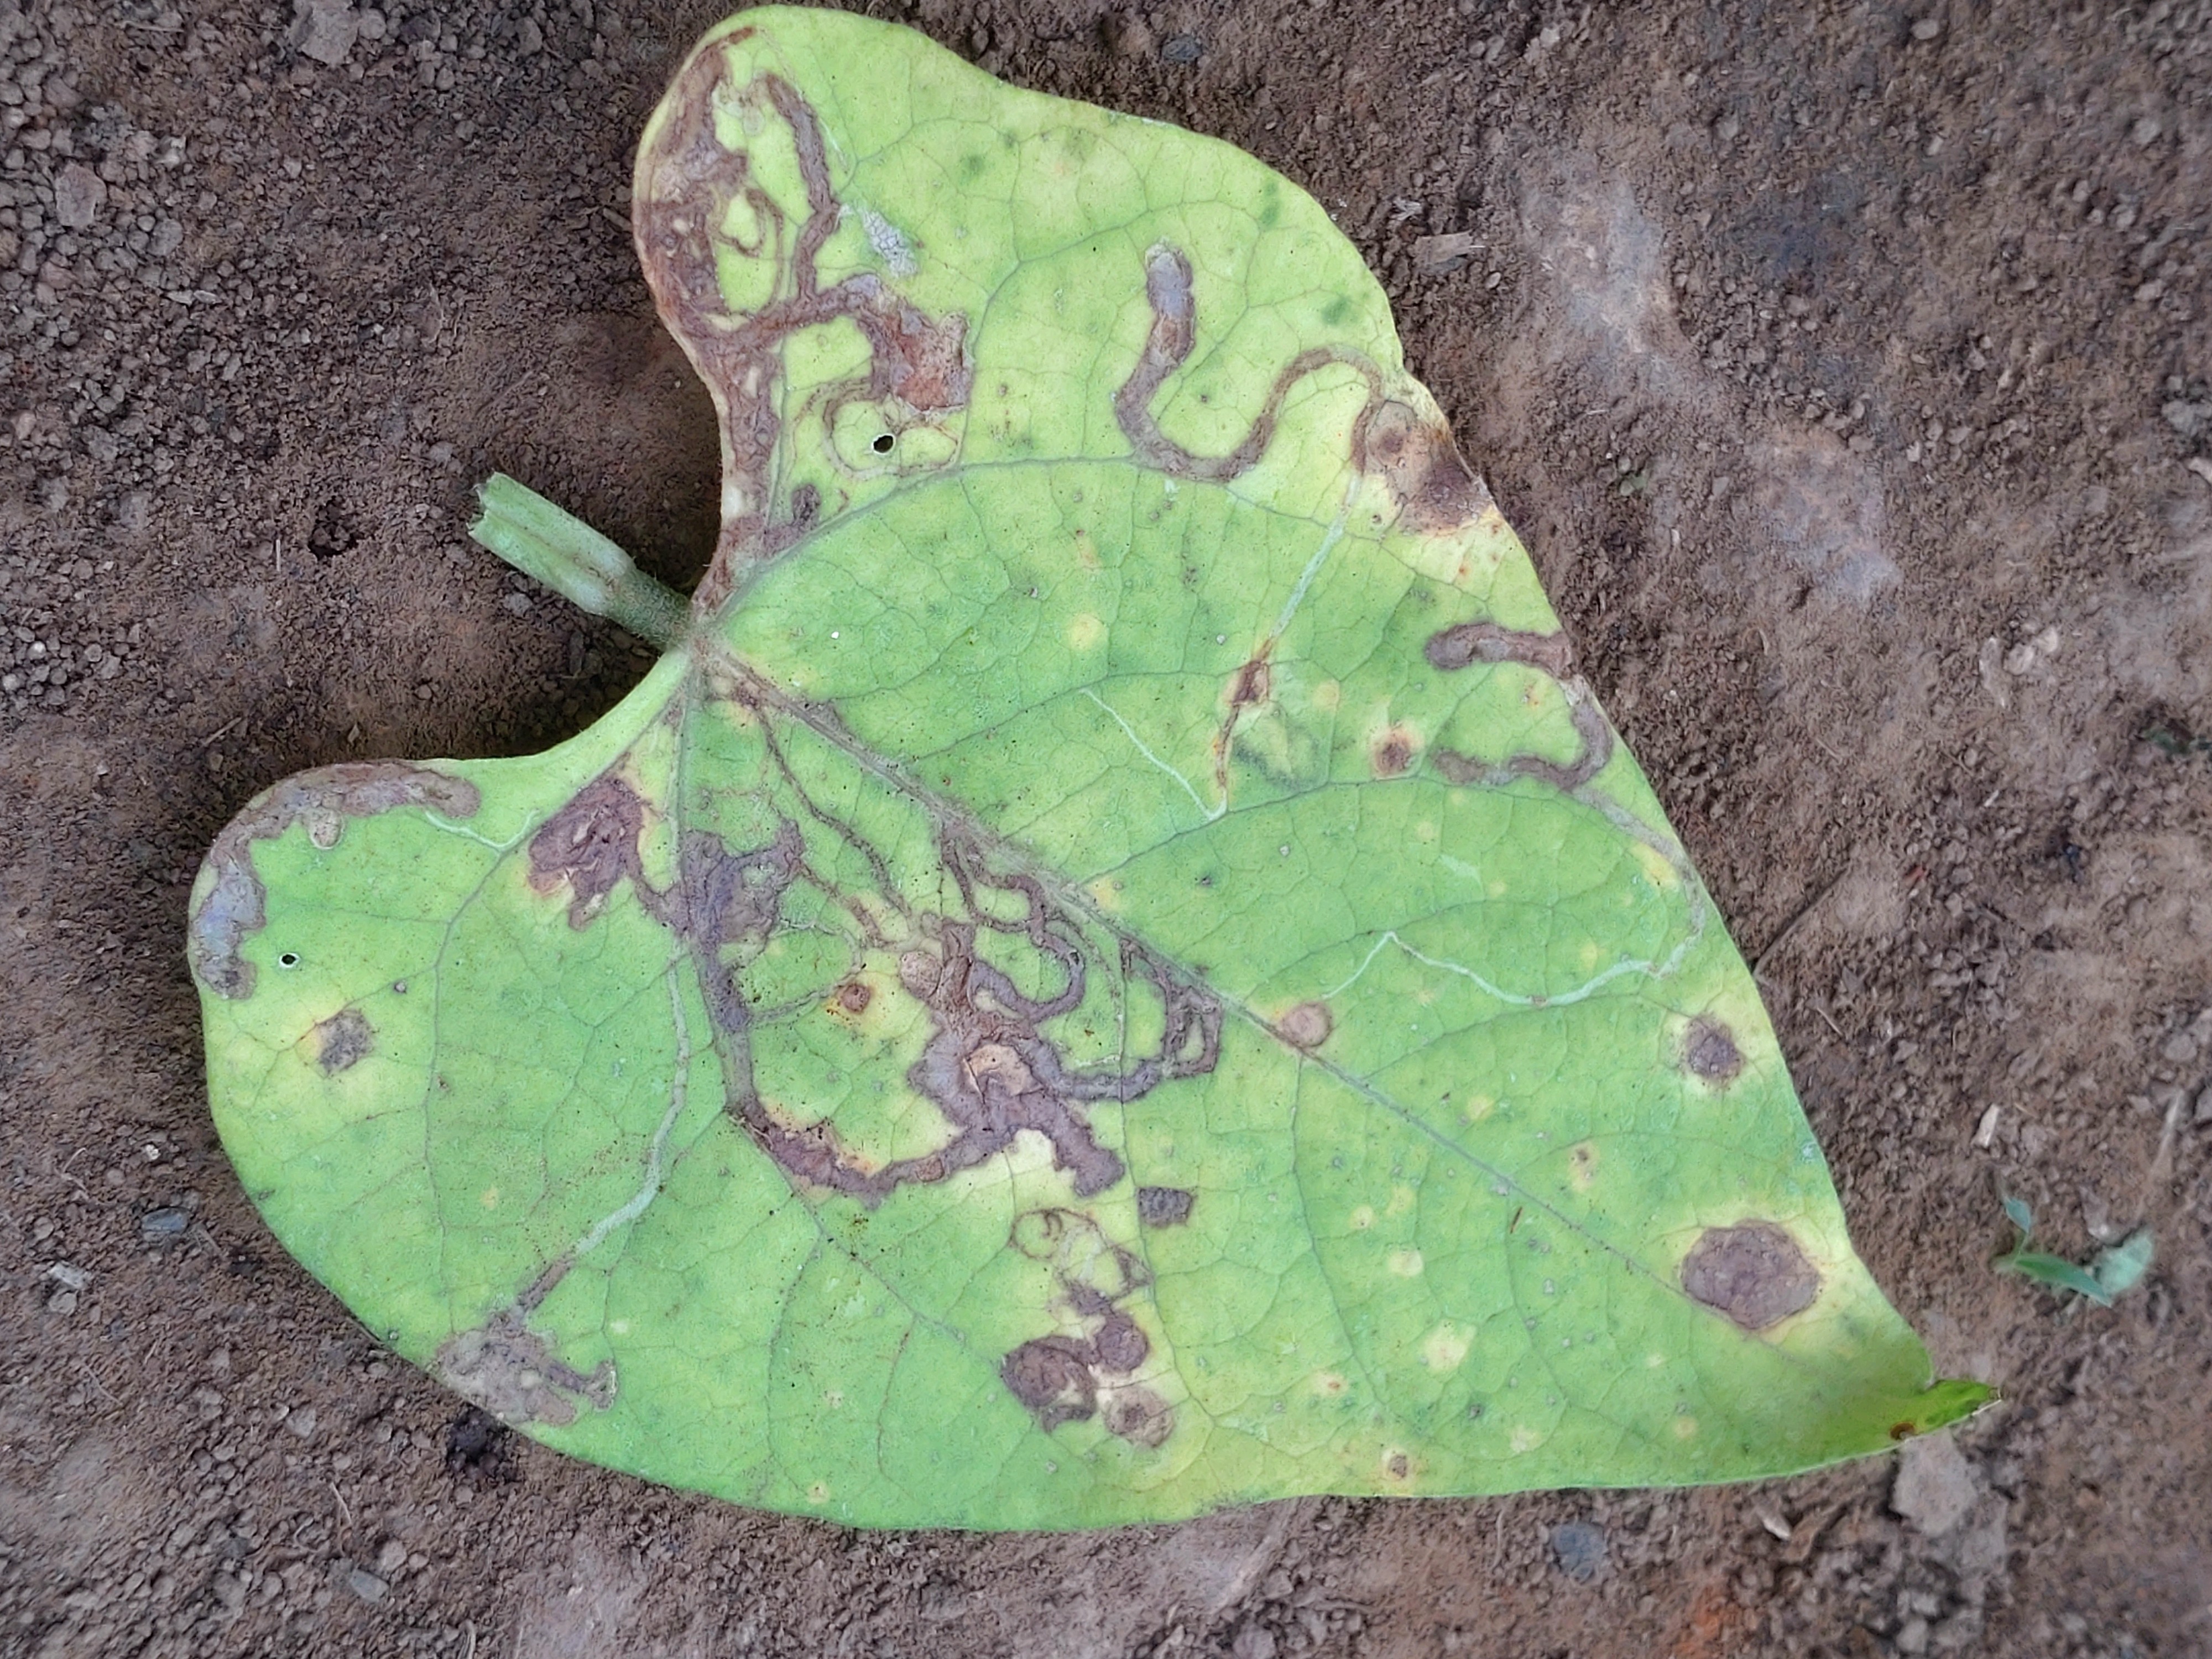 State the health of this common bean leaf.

anthracnose
